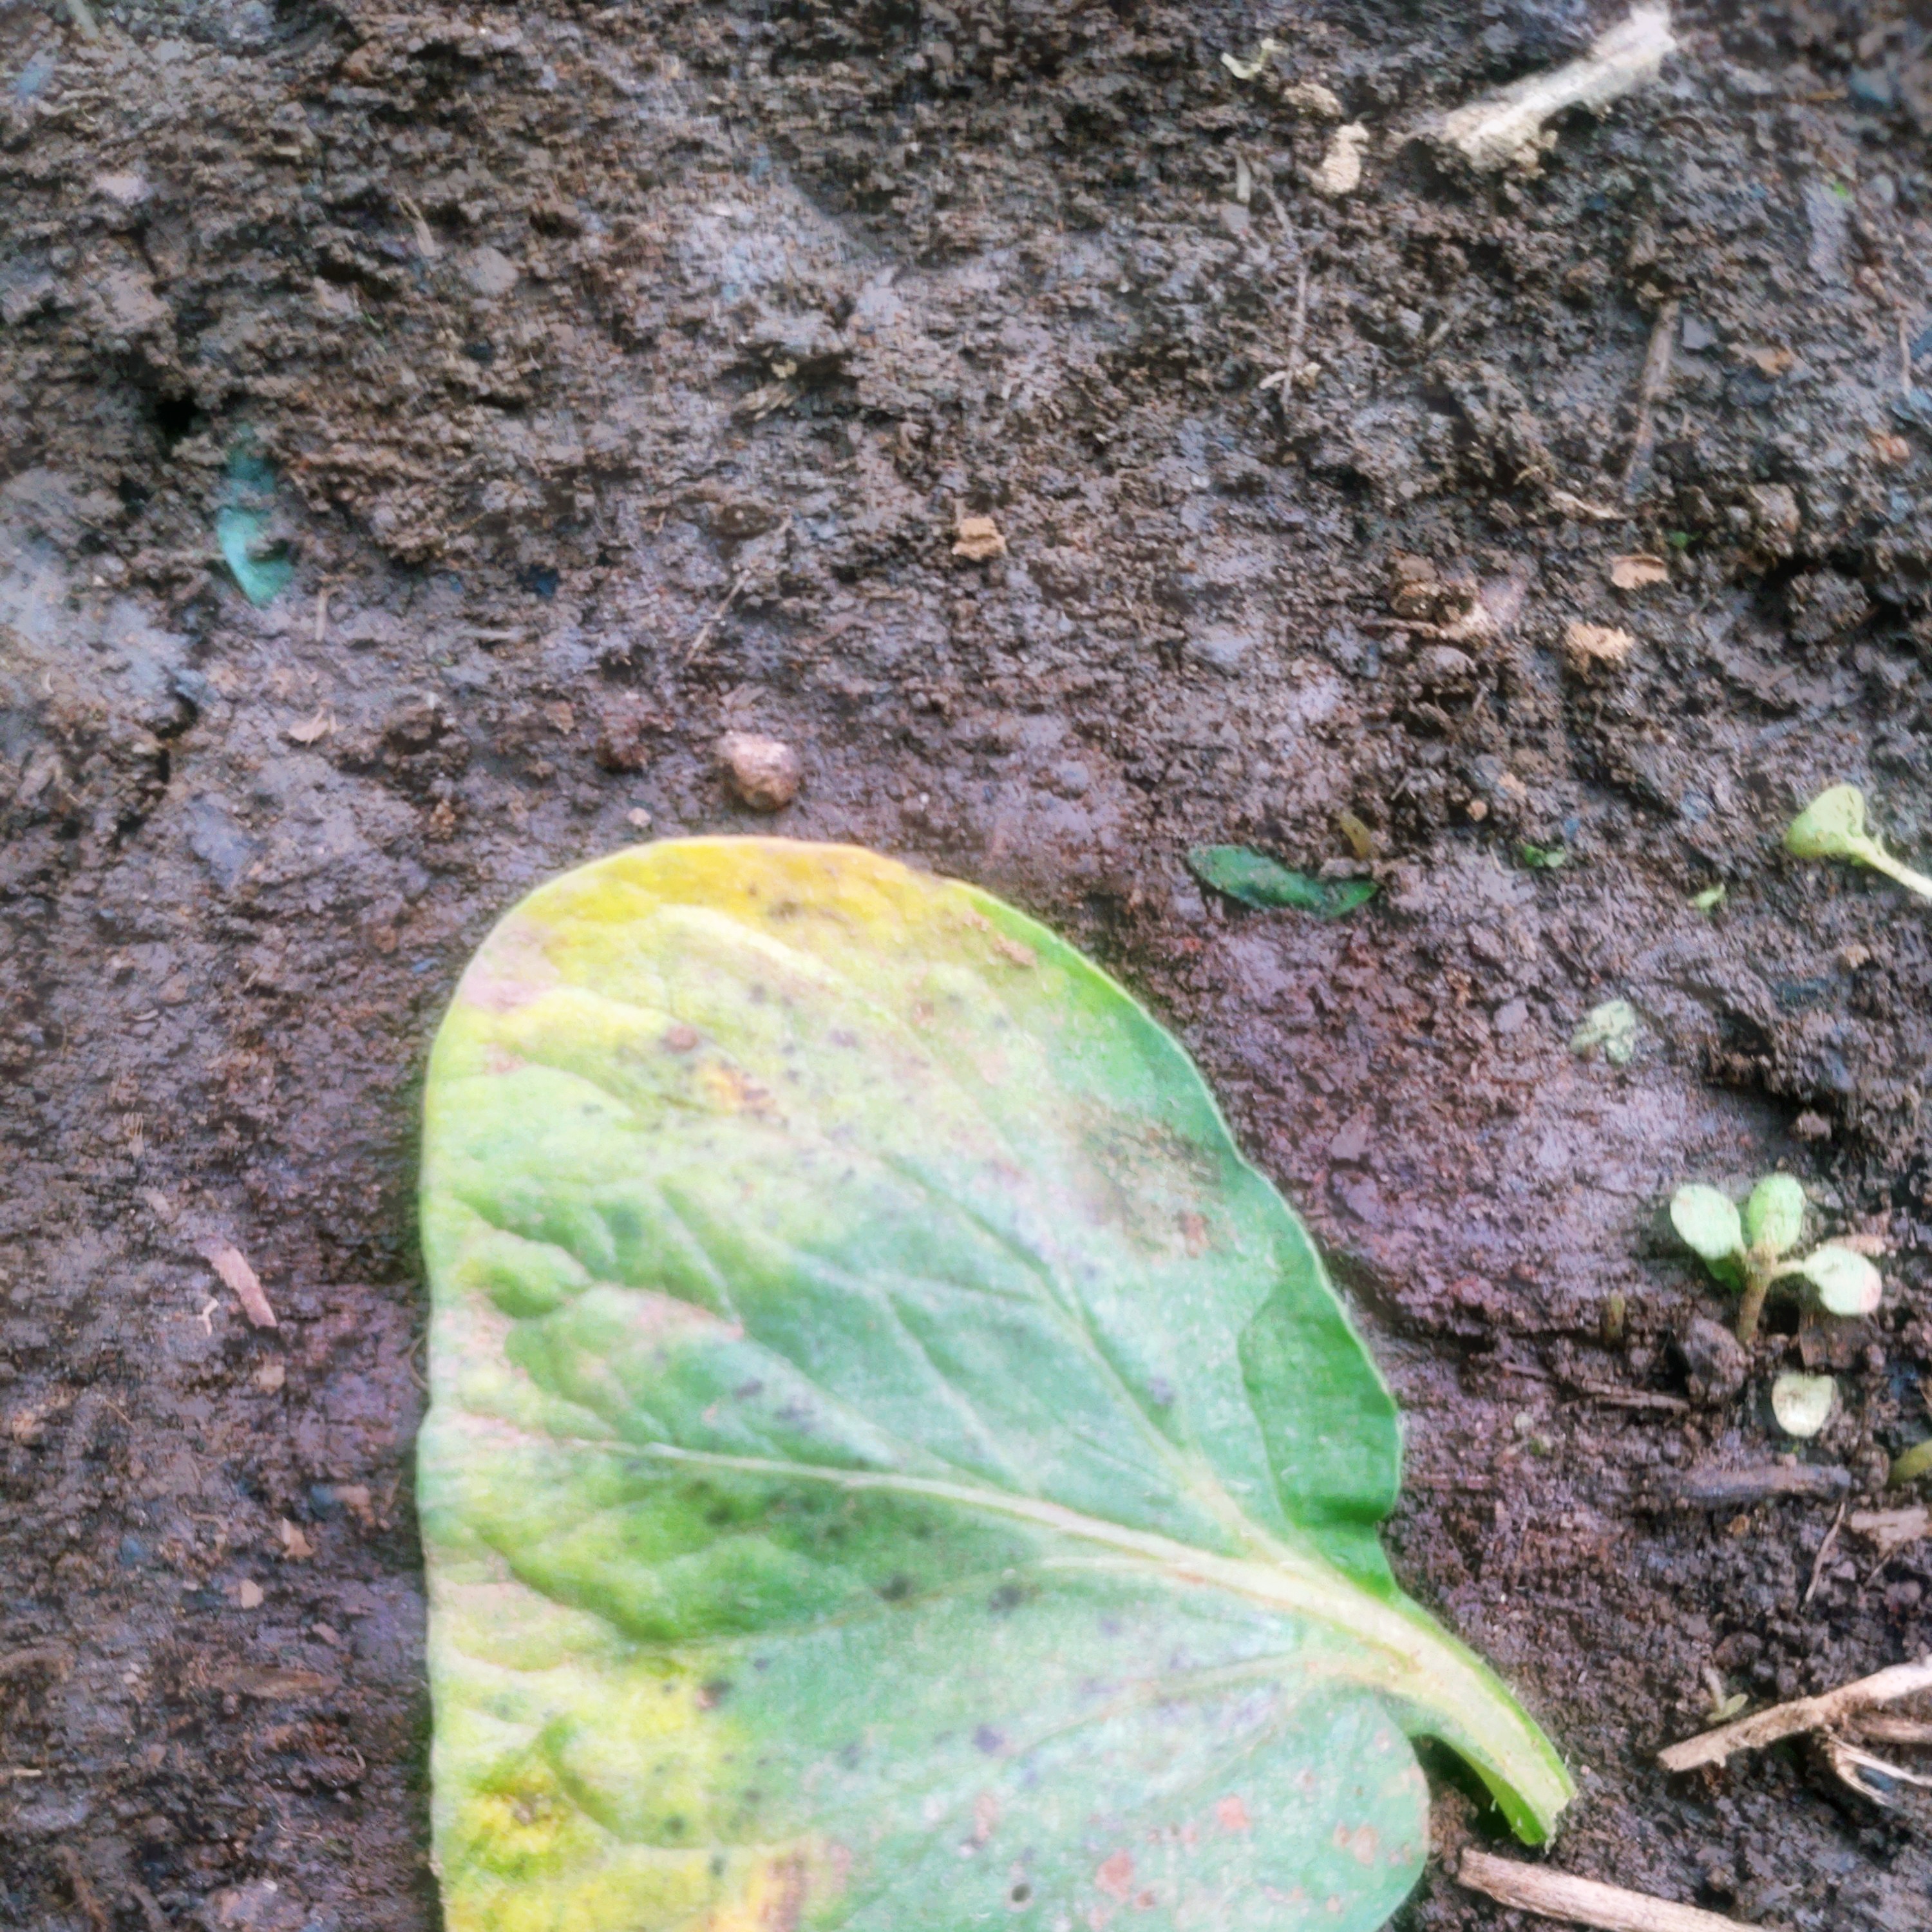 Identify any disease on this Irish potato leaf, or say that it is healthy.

late blight
